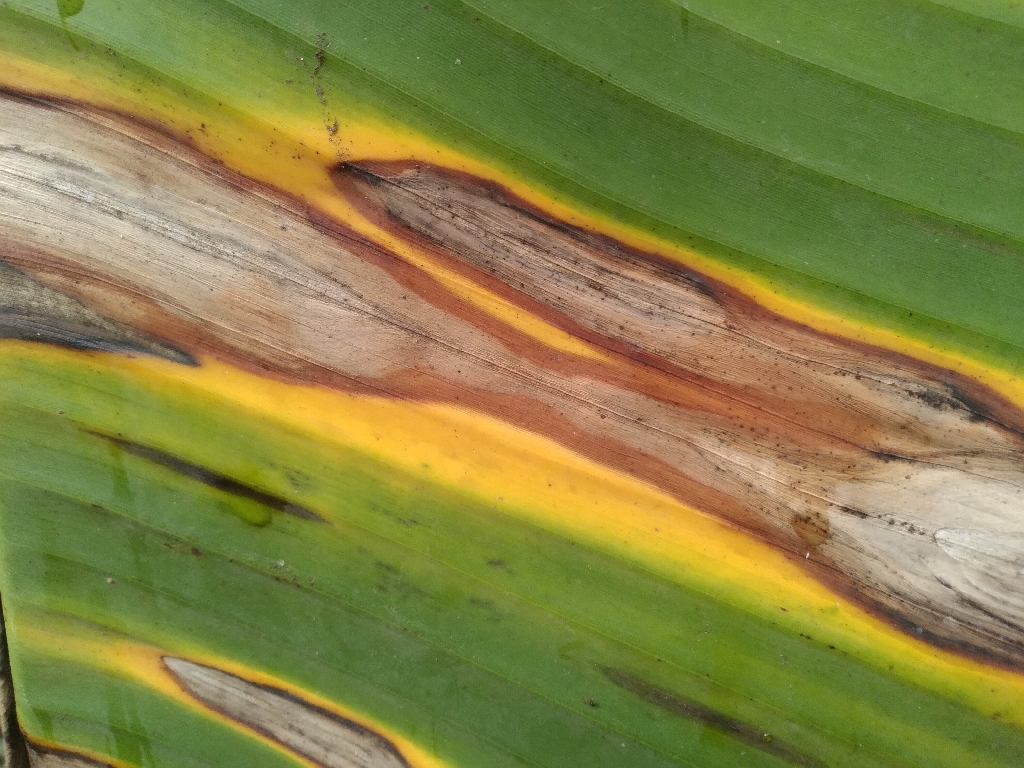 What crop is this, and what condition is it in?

banana, black sigatoka
